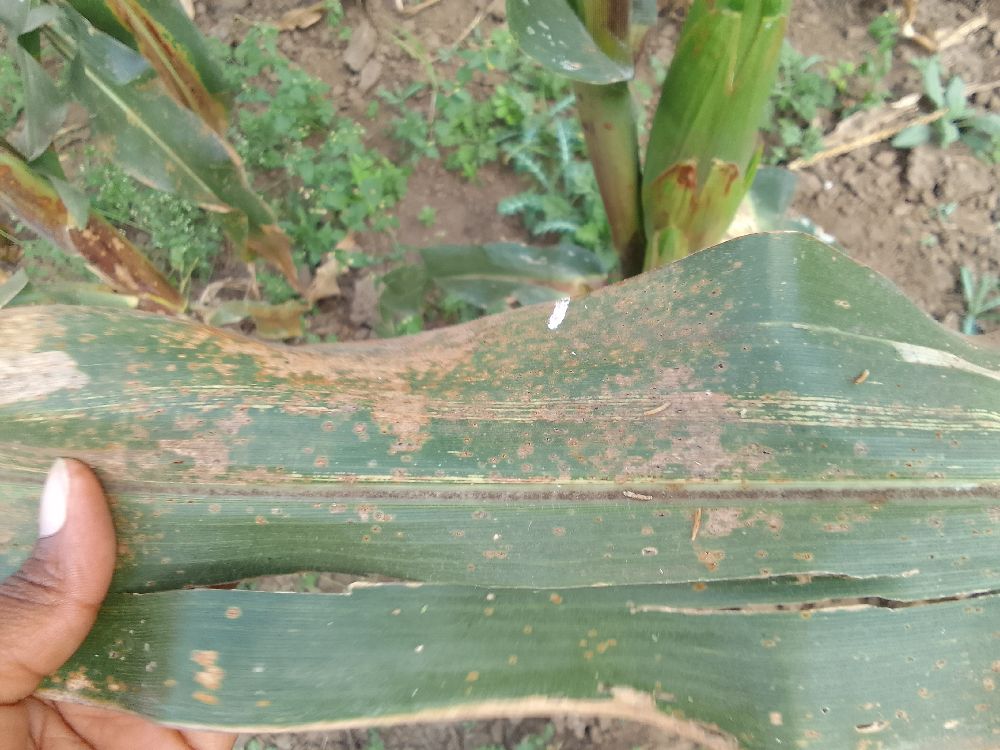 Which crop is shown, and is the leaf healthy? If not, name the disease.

maize, maize streak virus
